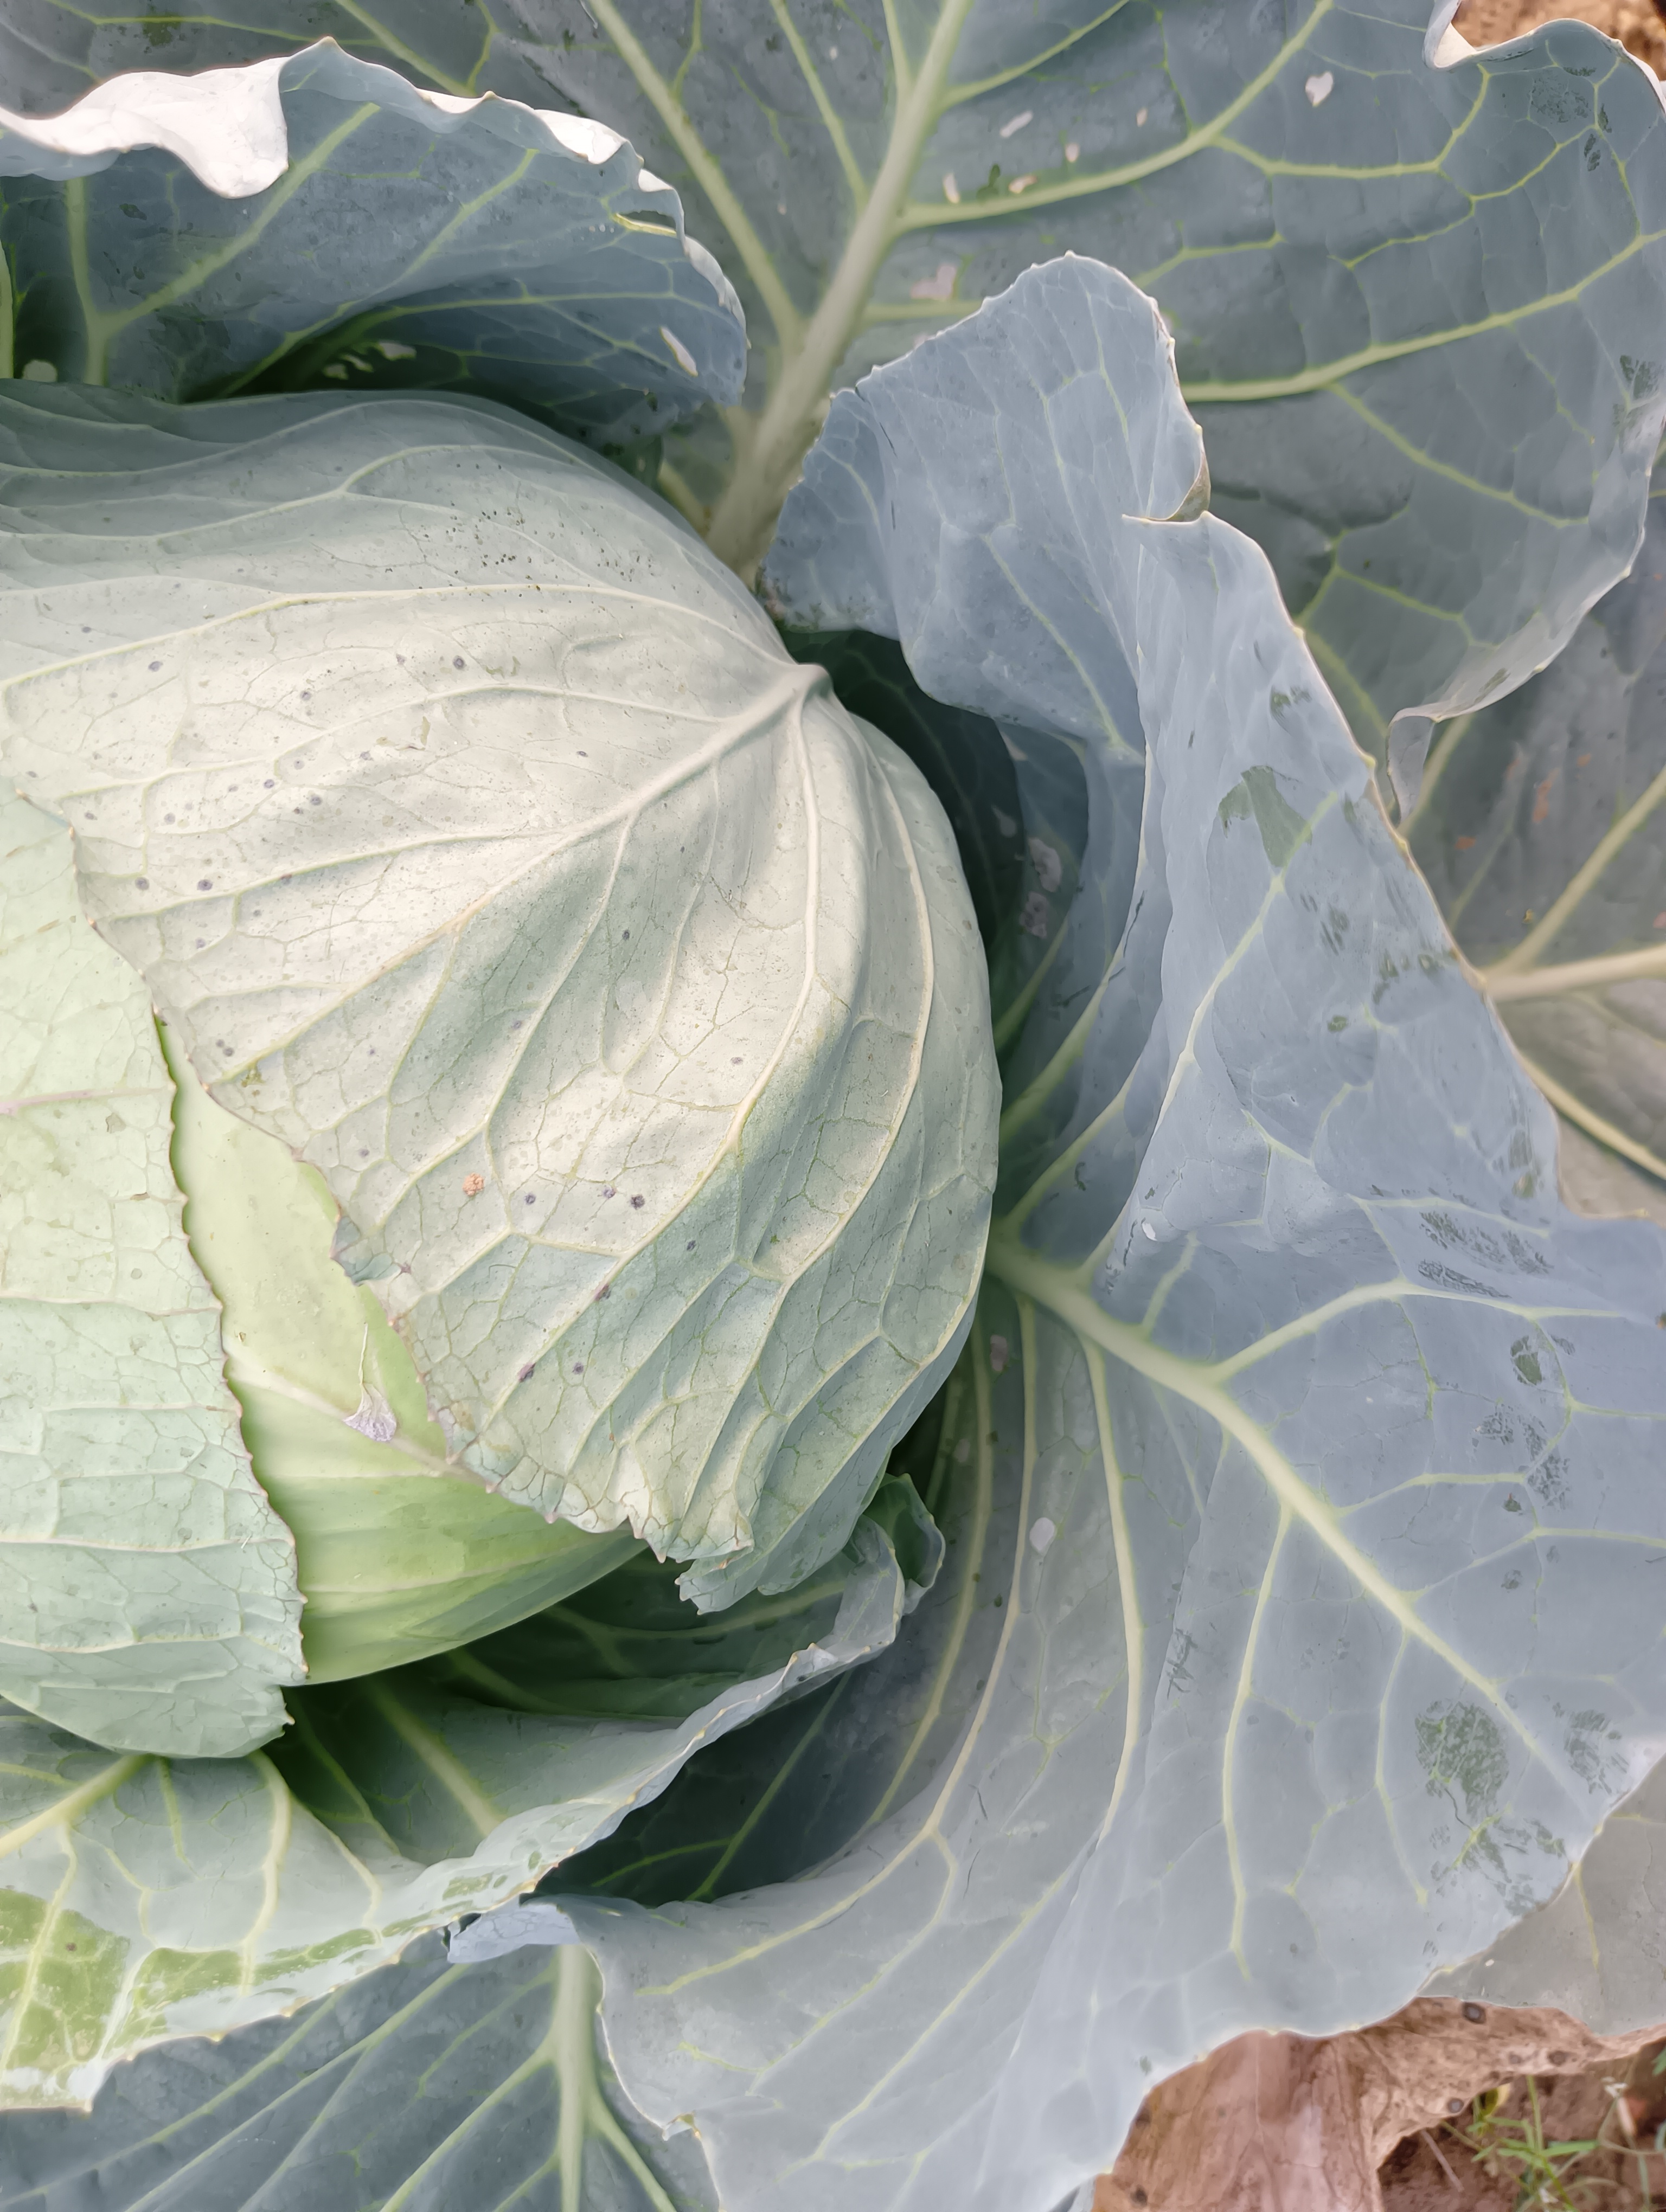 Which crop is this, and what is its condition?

cabbage, healthy
